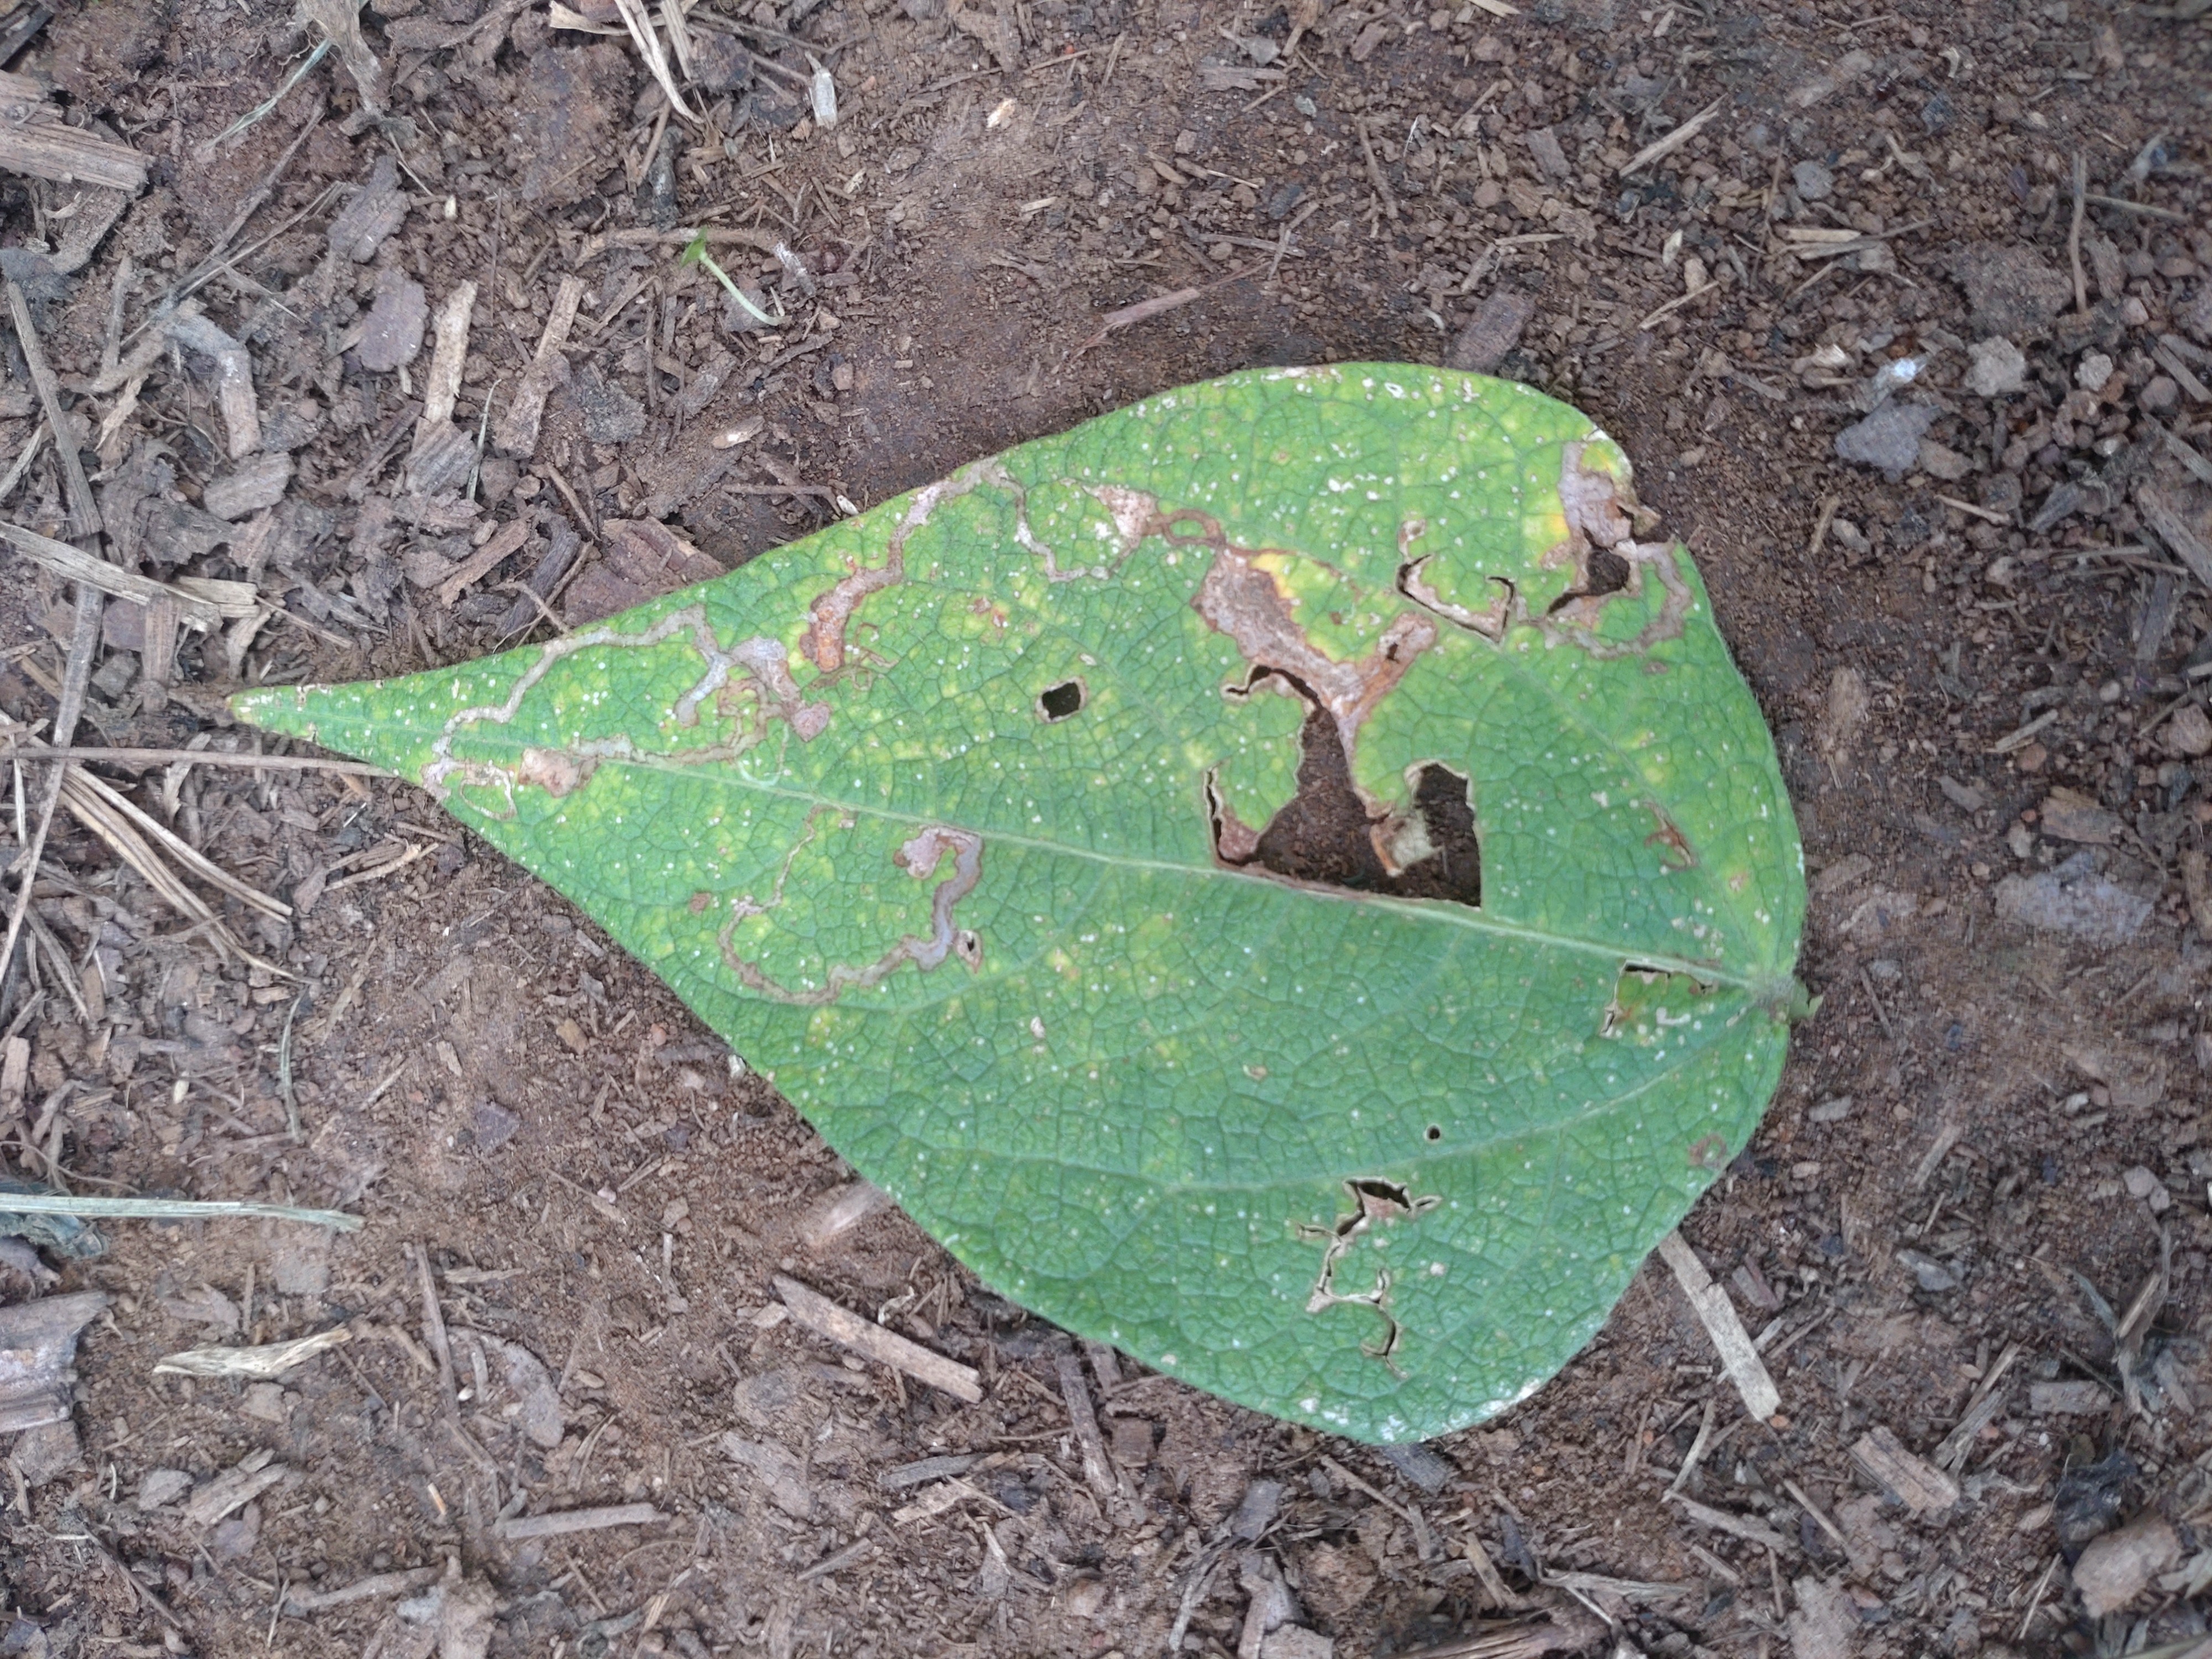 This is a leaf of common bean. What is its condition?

anthracnose
